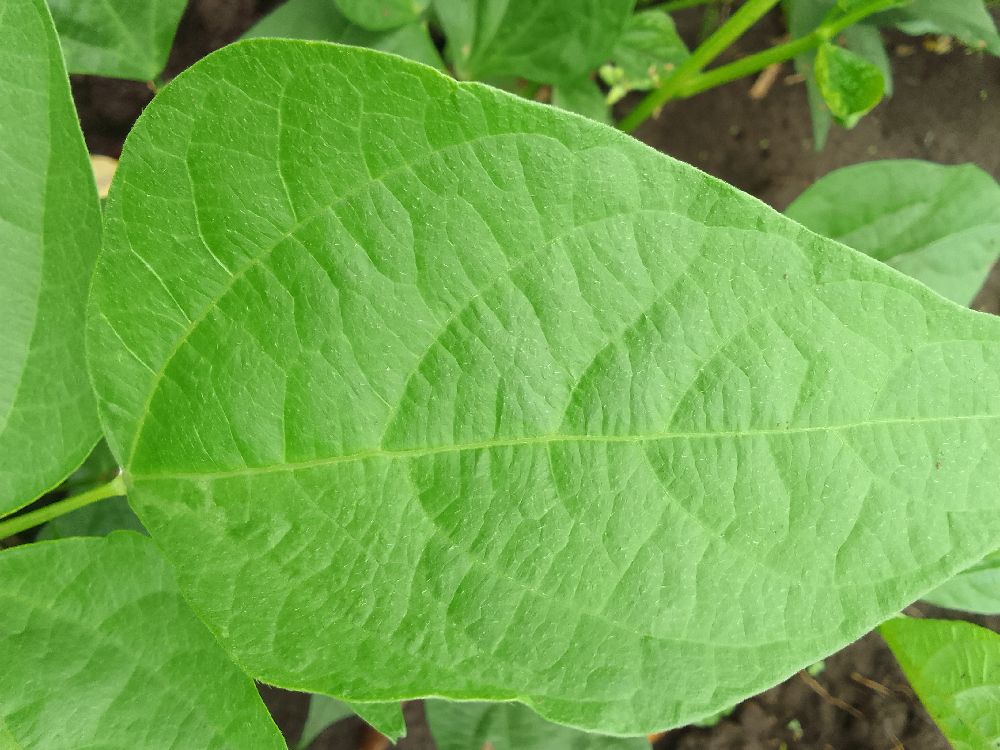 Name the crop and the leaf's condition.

common bean, healthy
